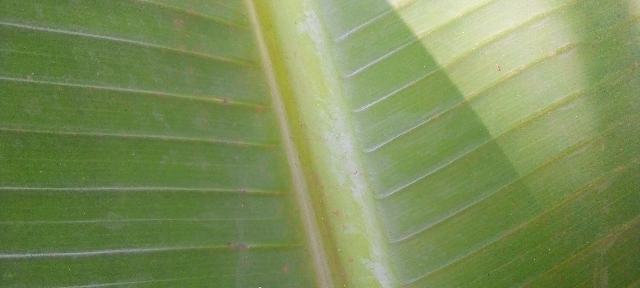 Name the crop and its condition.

banana, healthy
